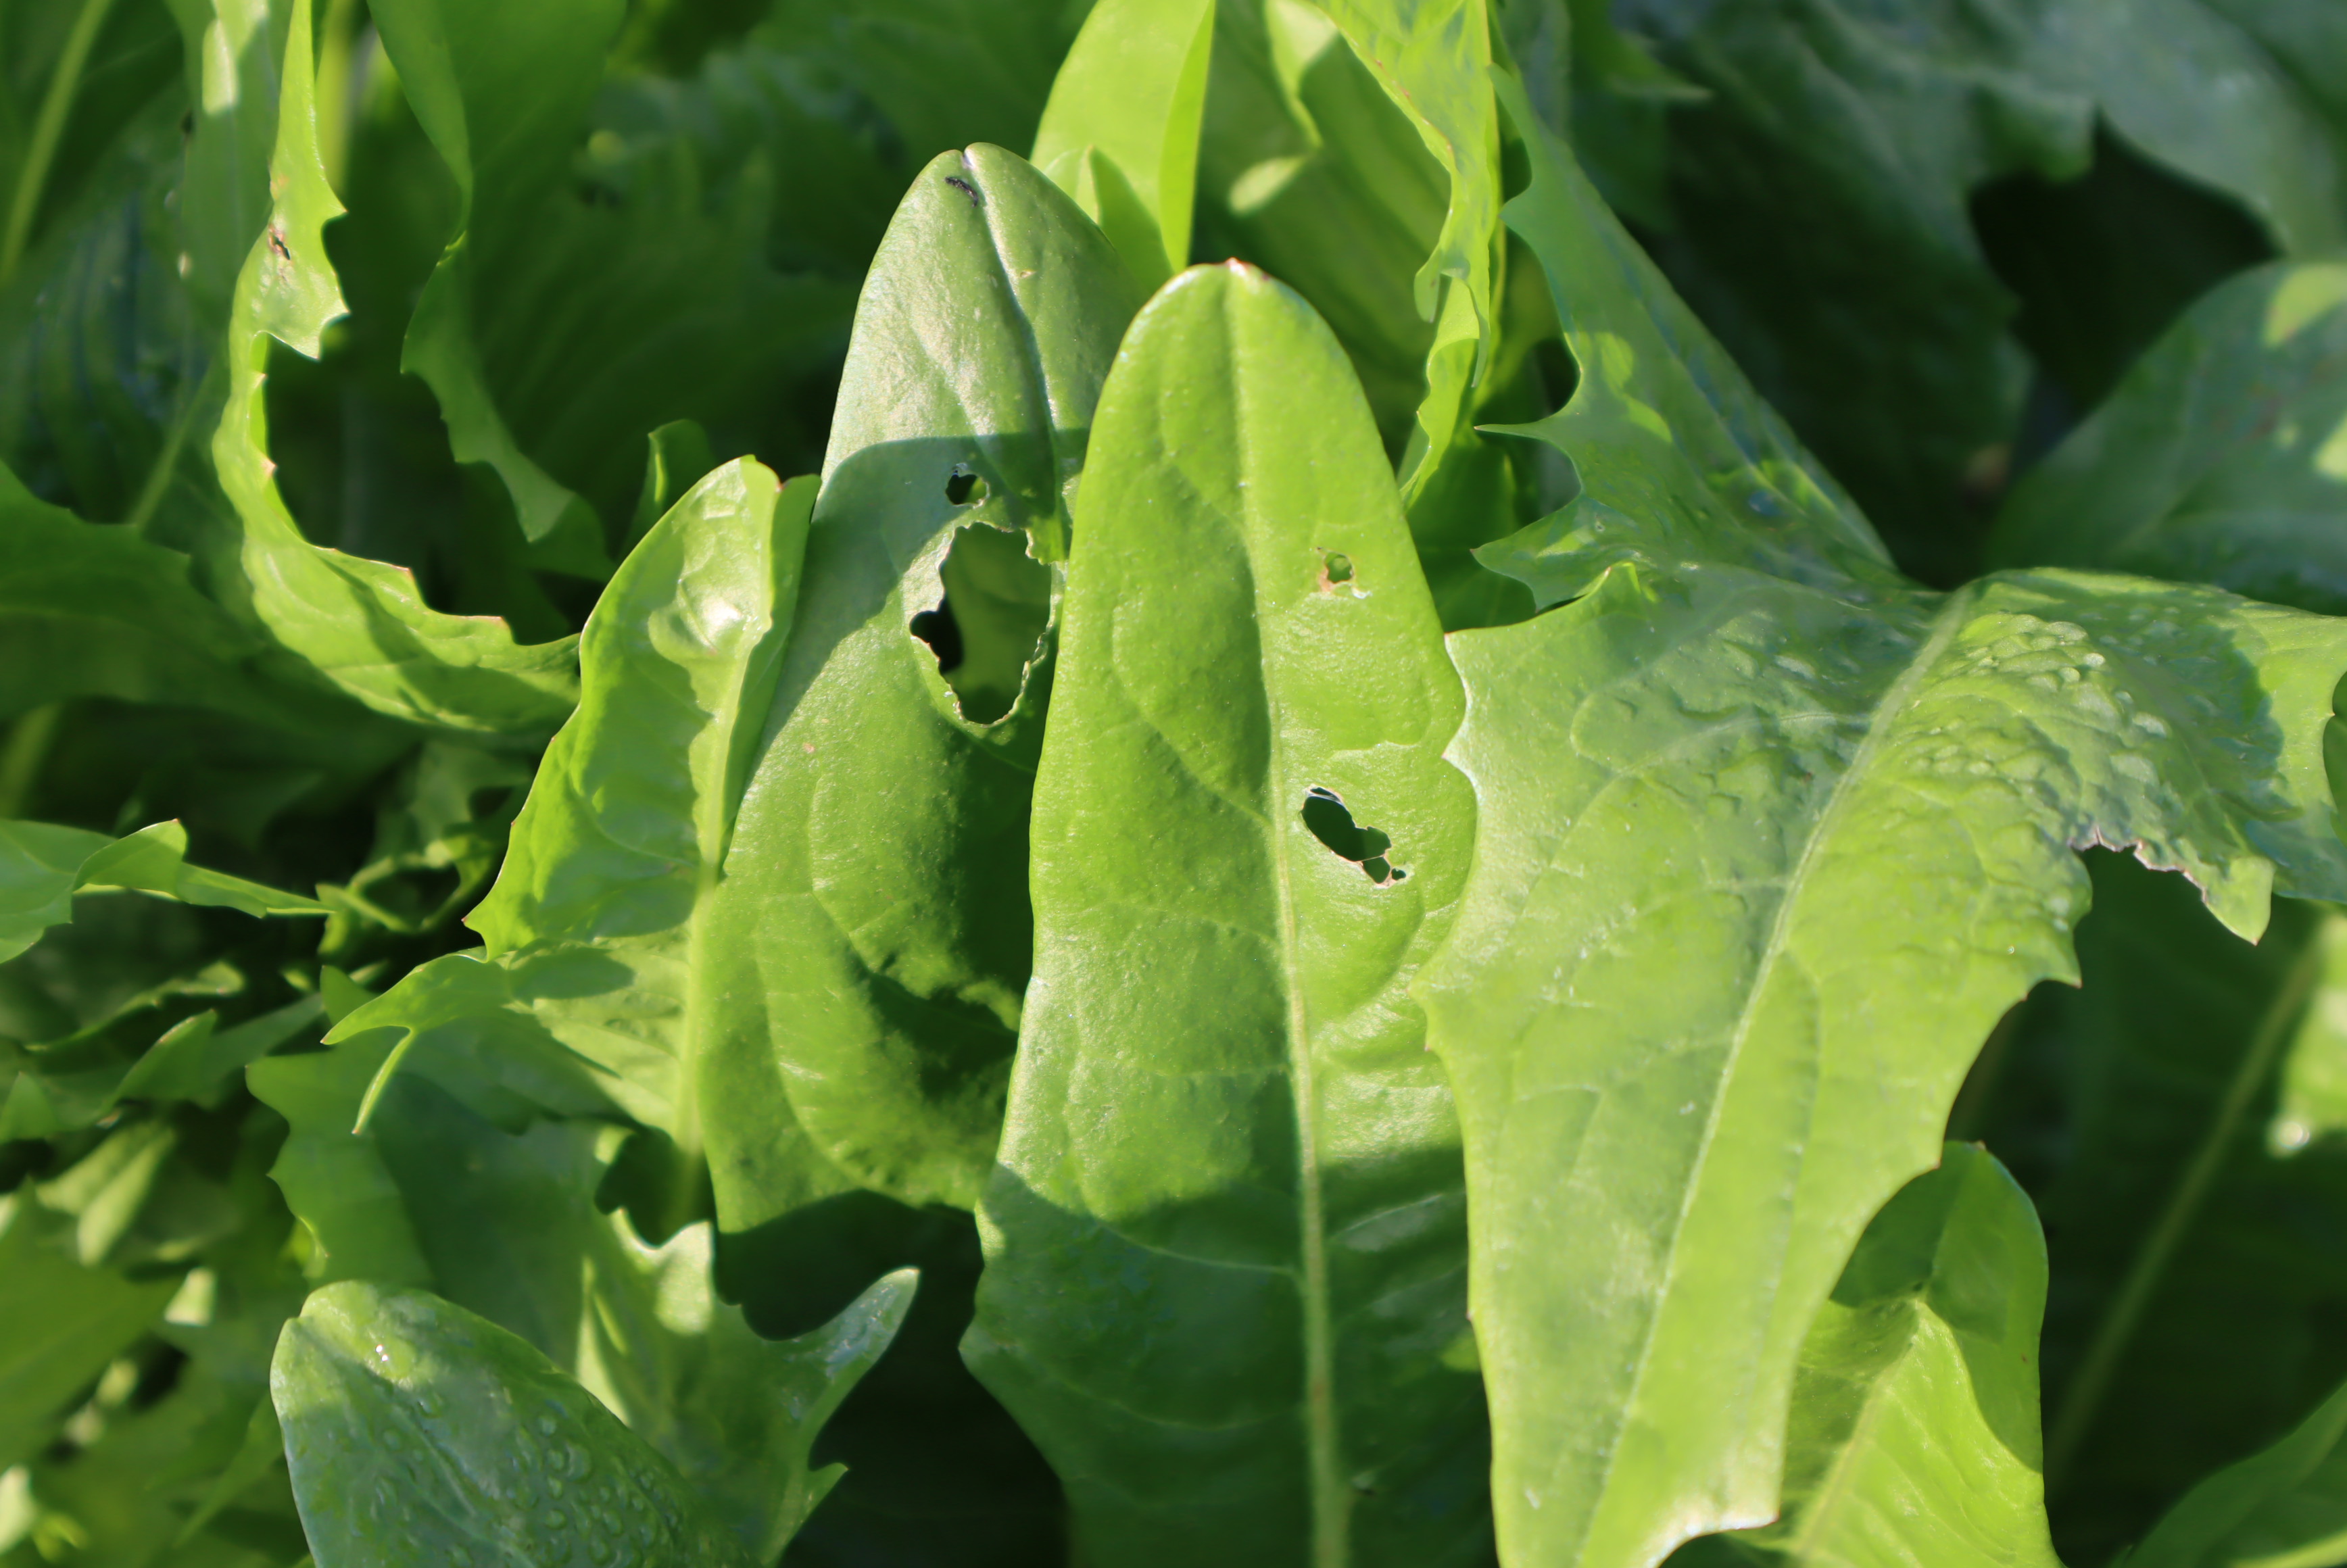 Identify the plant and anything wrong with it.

chicory, phytophagous
